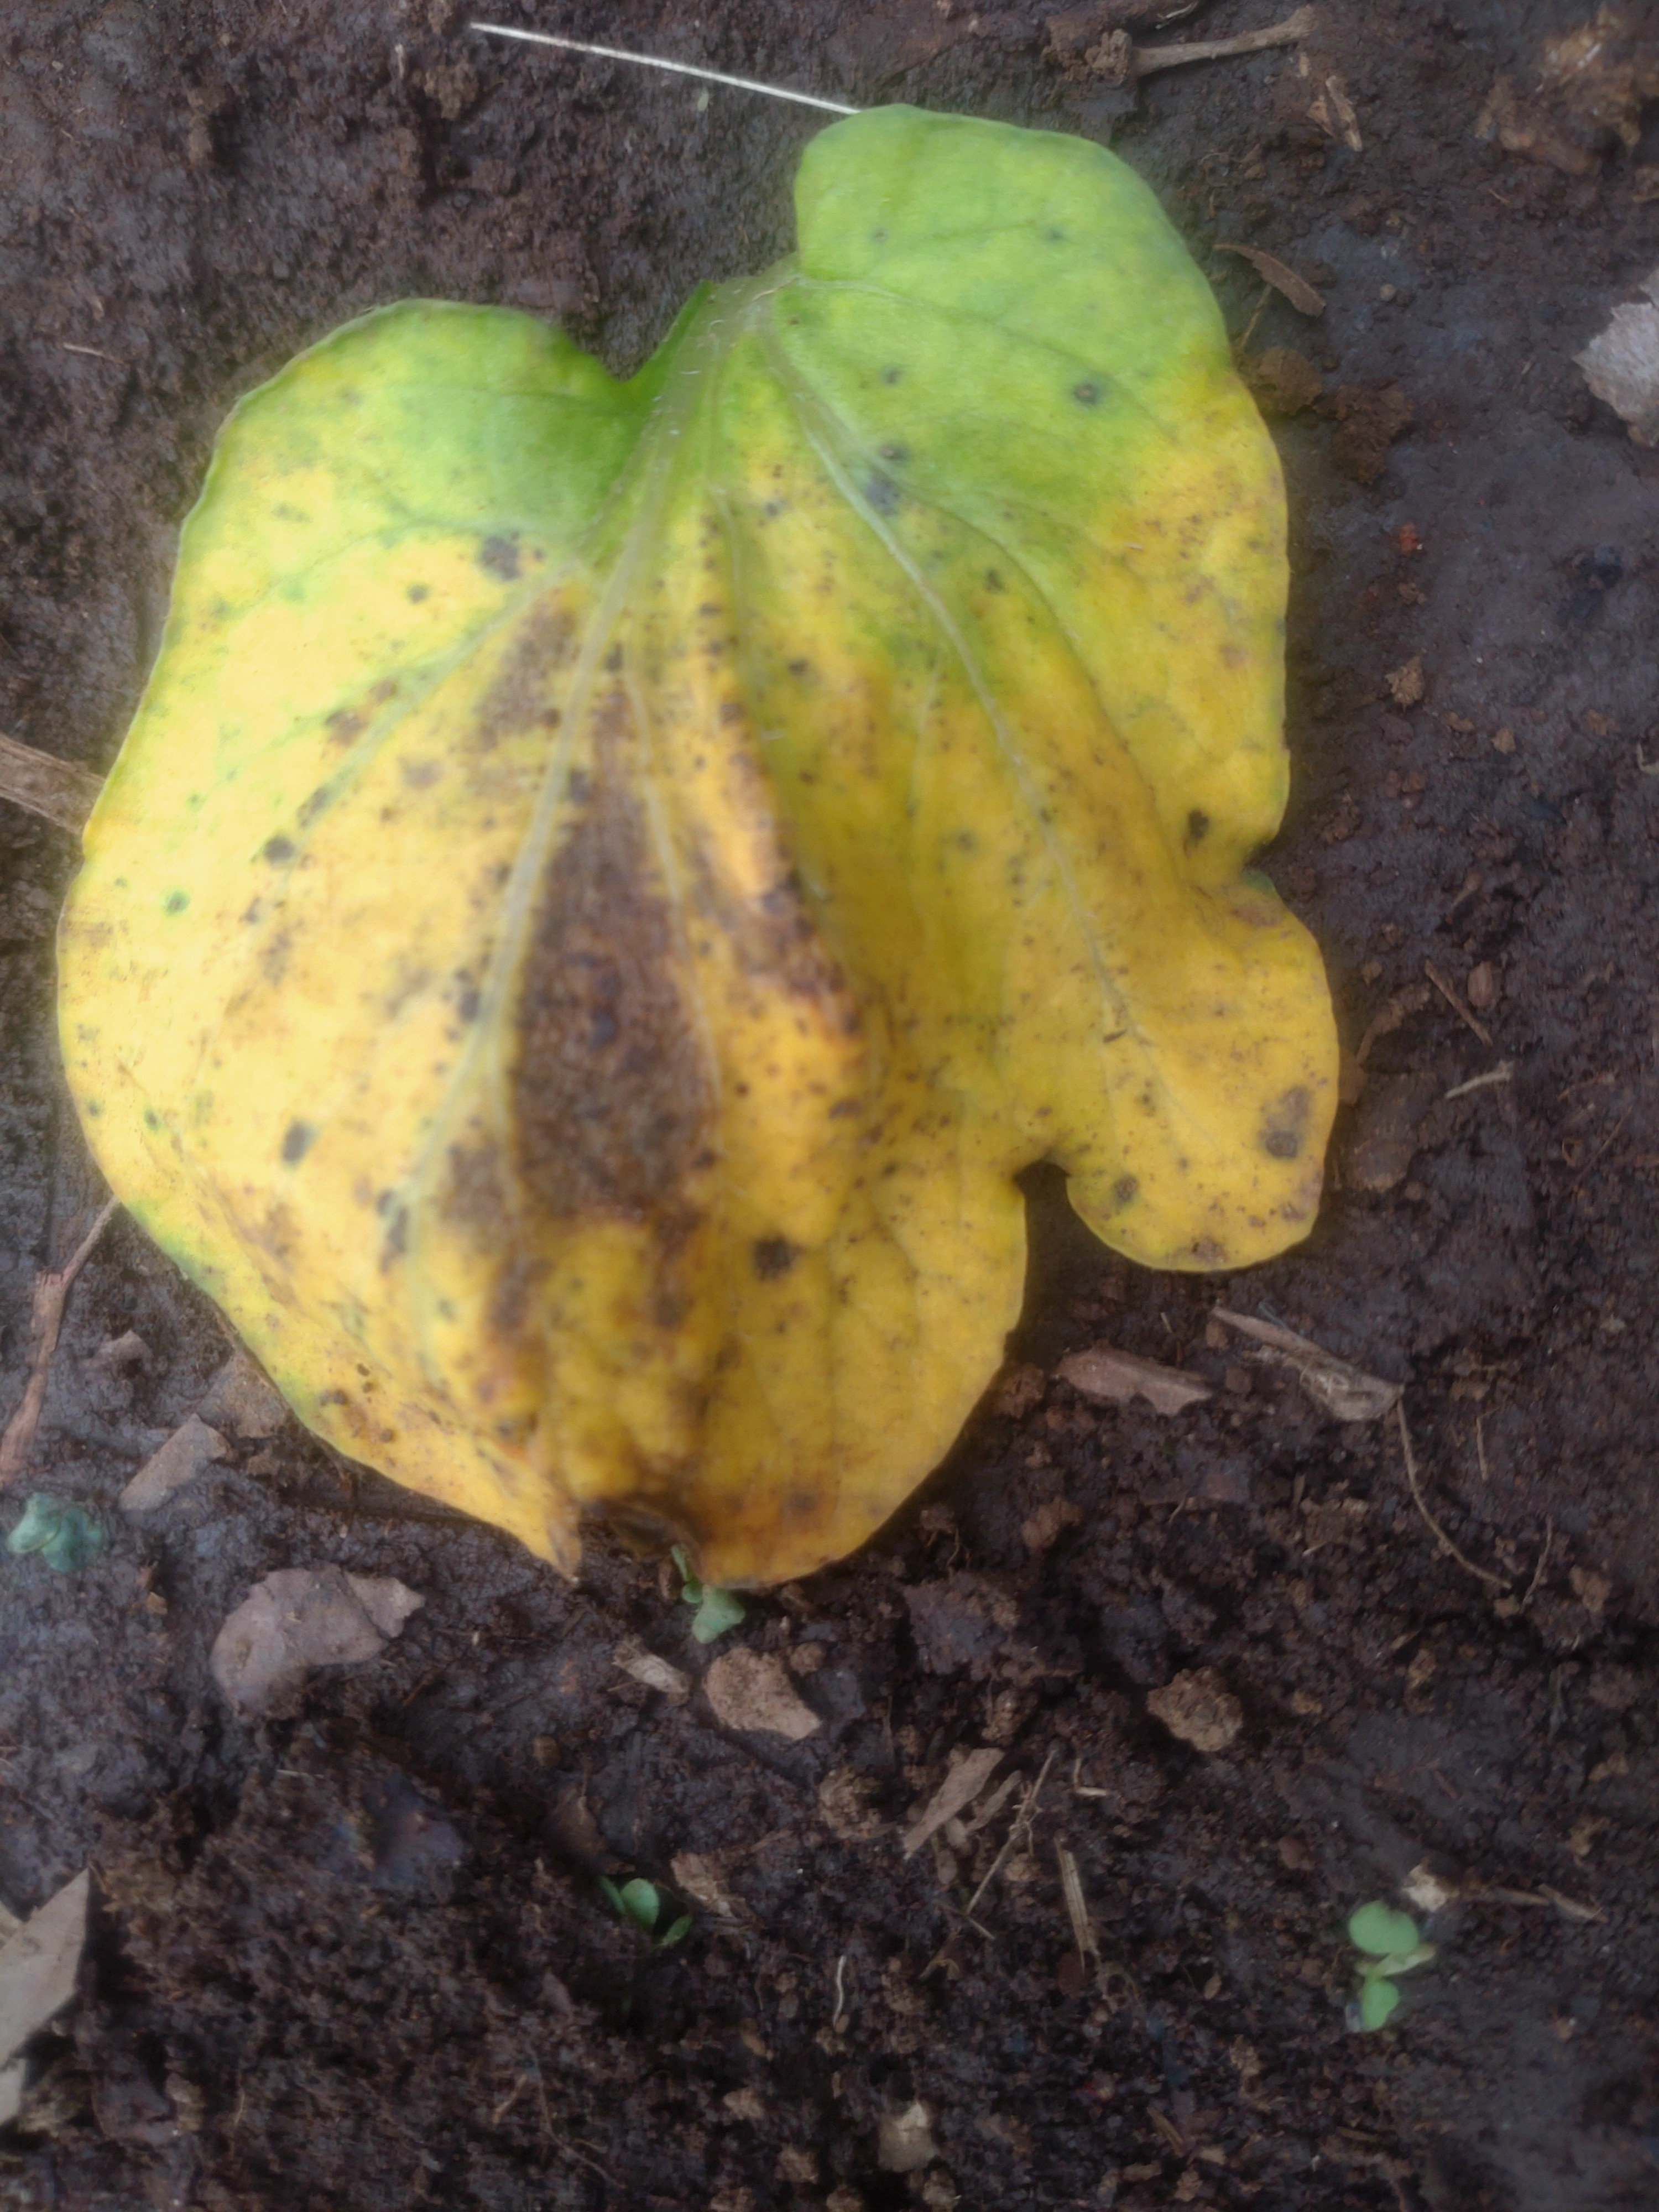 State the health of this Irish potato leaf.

late blight
